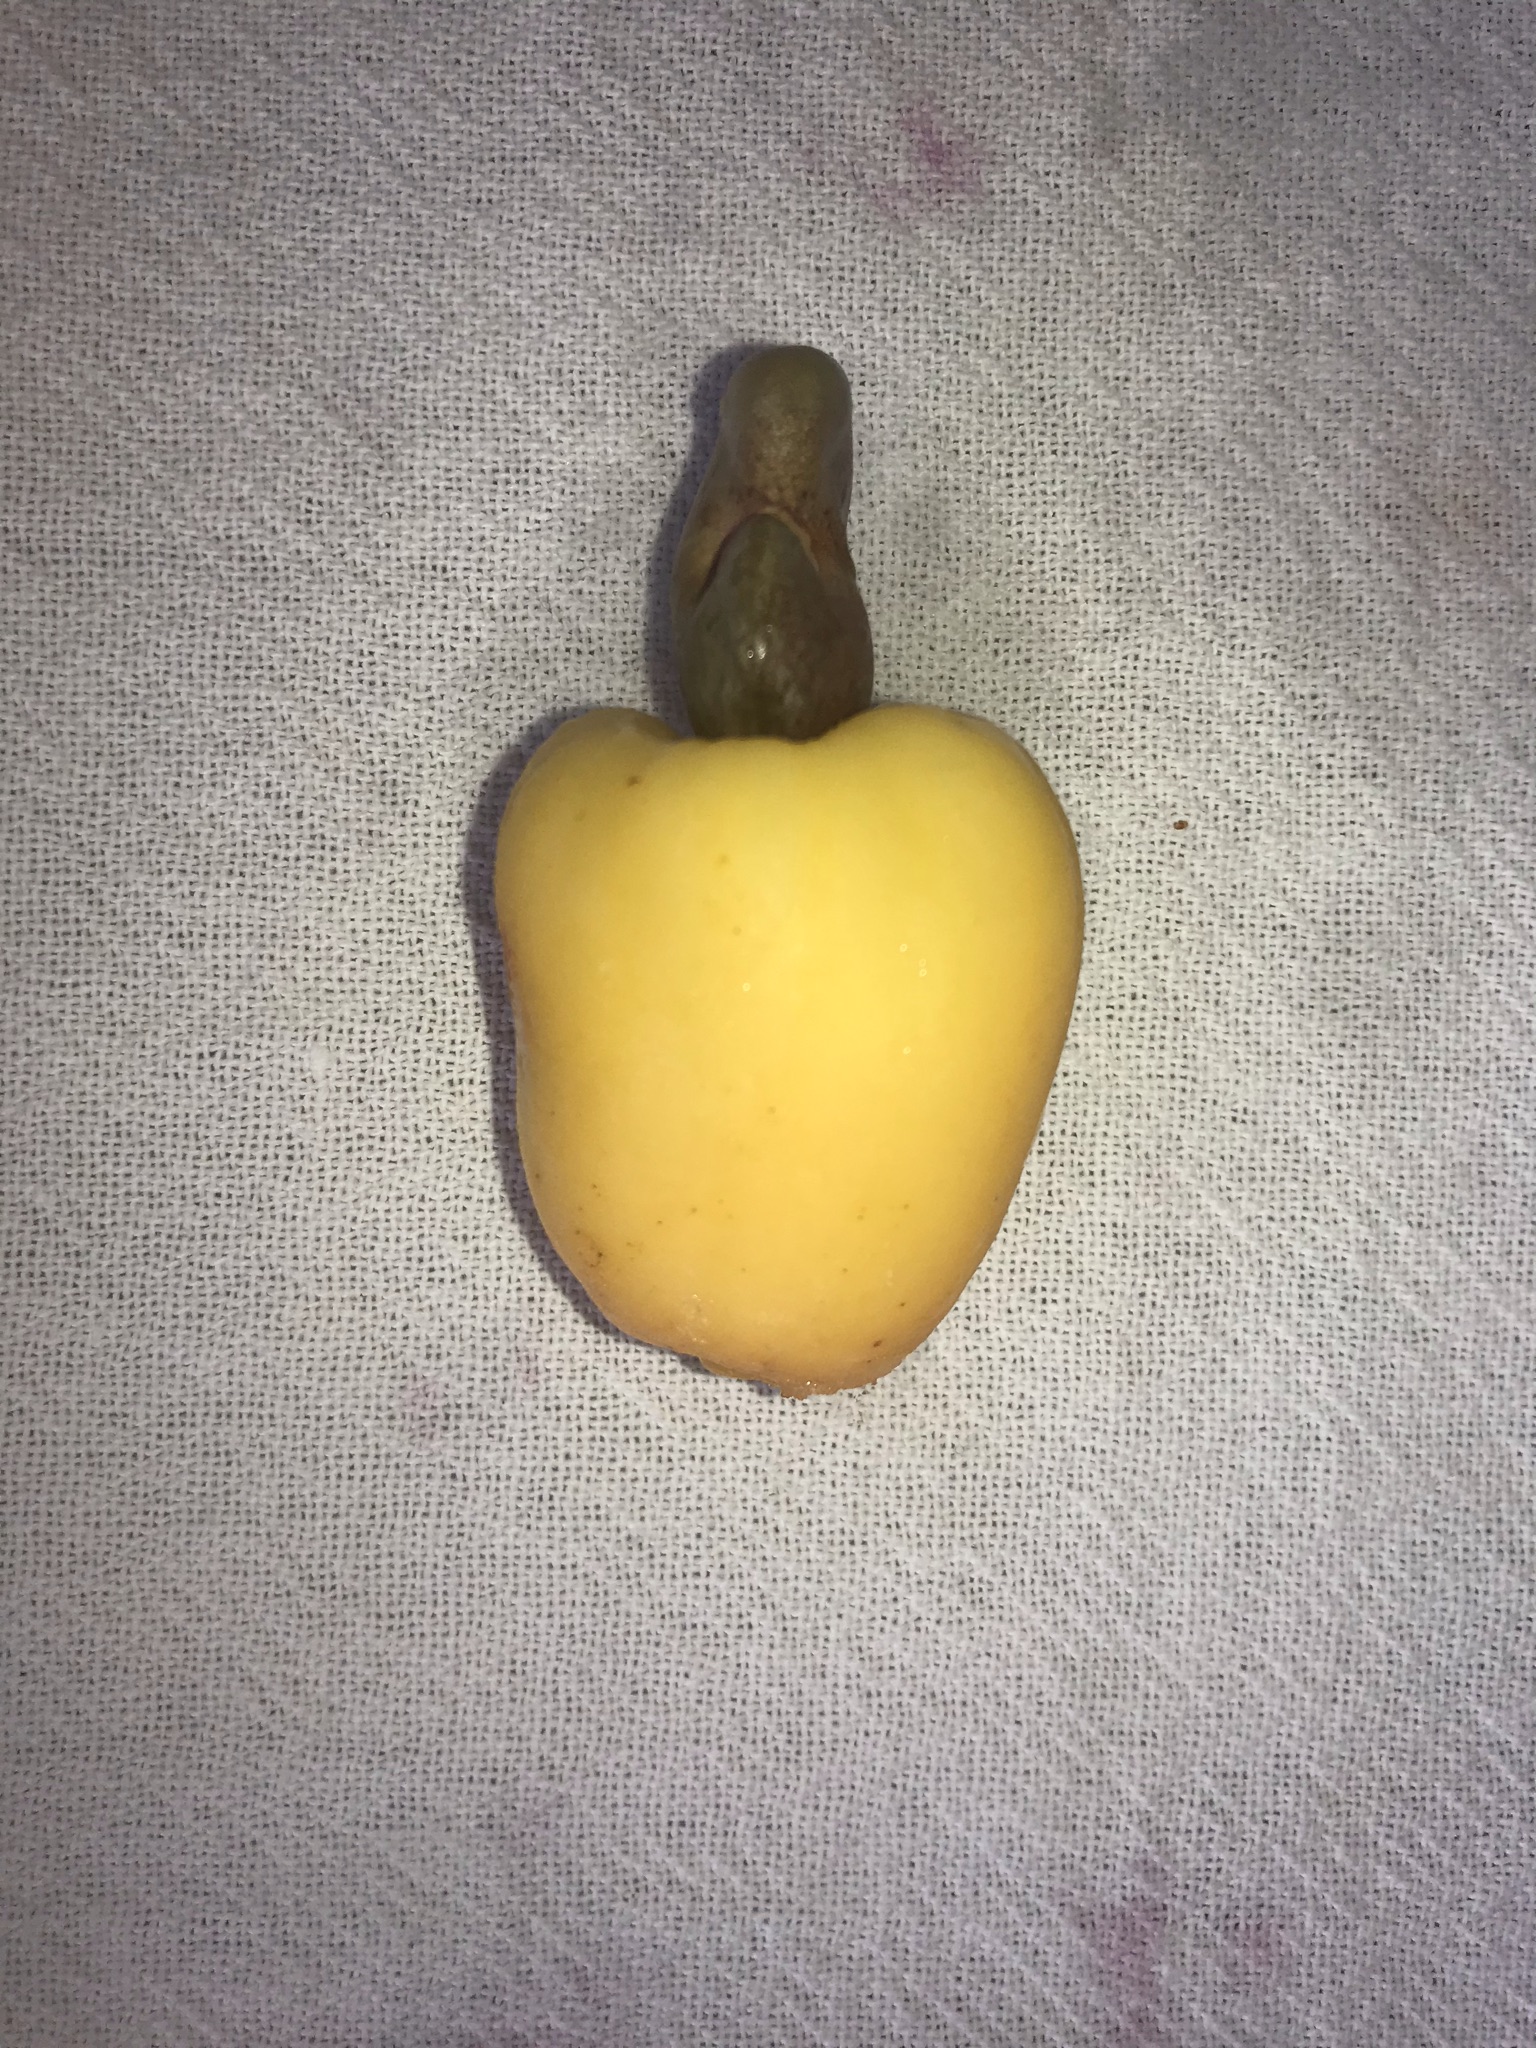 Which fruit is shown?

caju amarelo
